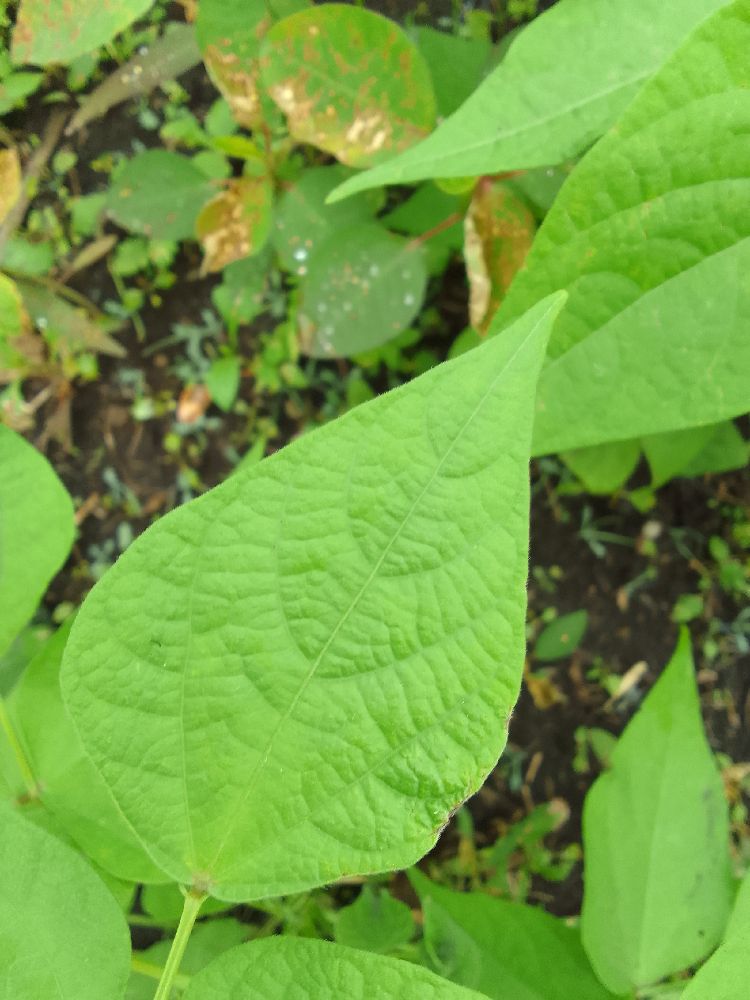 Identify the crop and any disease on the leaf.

common bean, healthy
